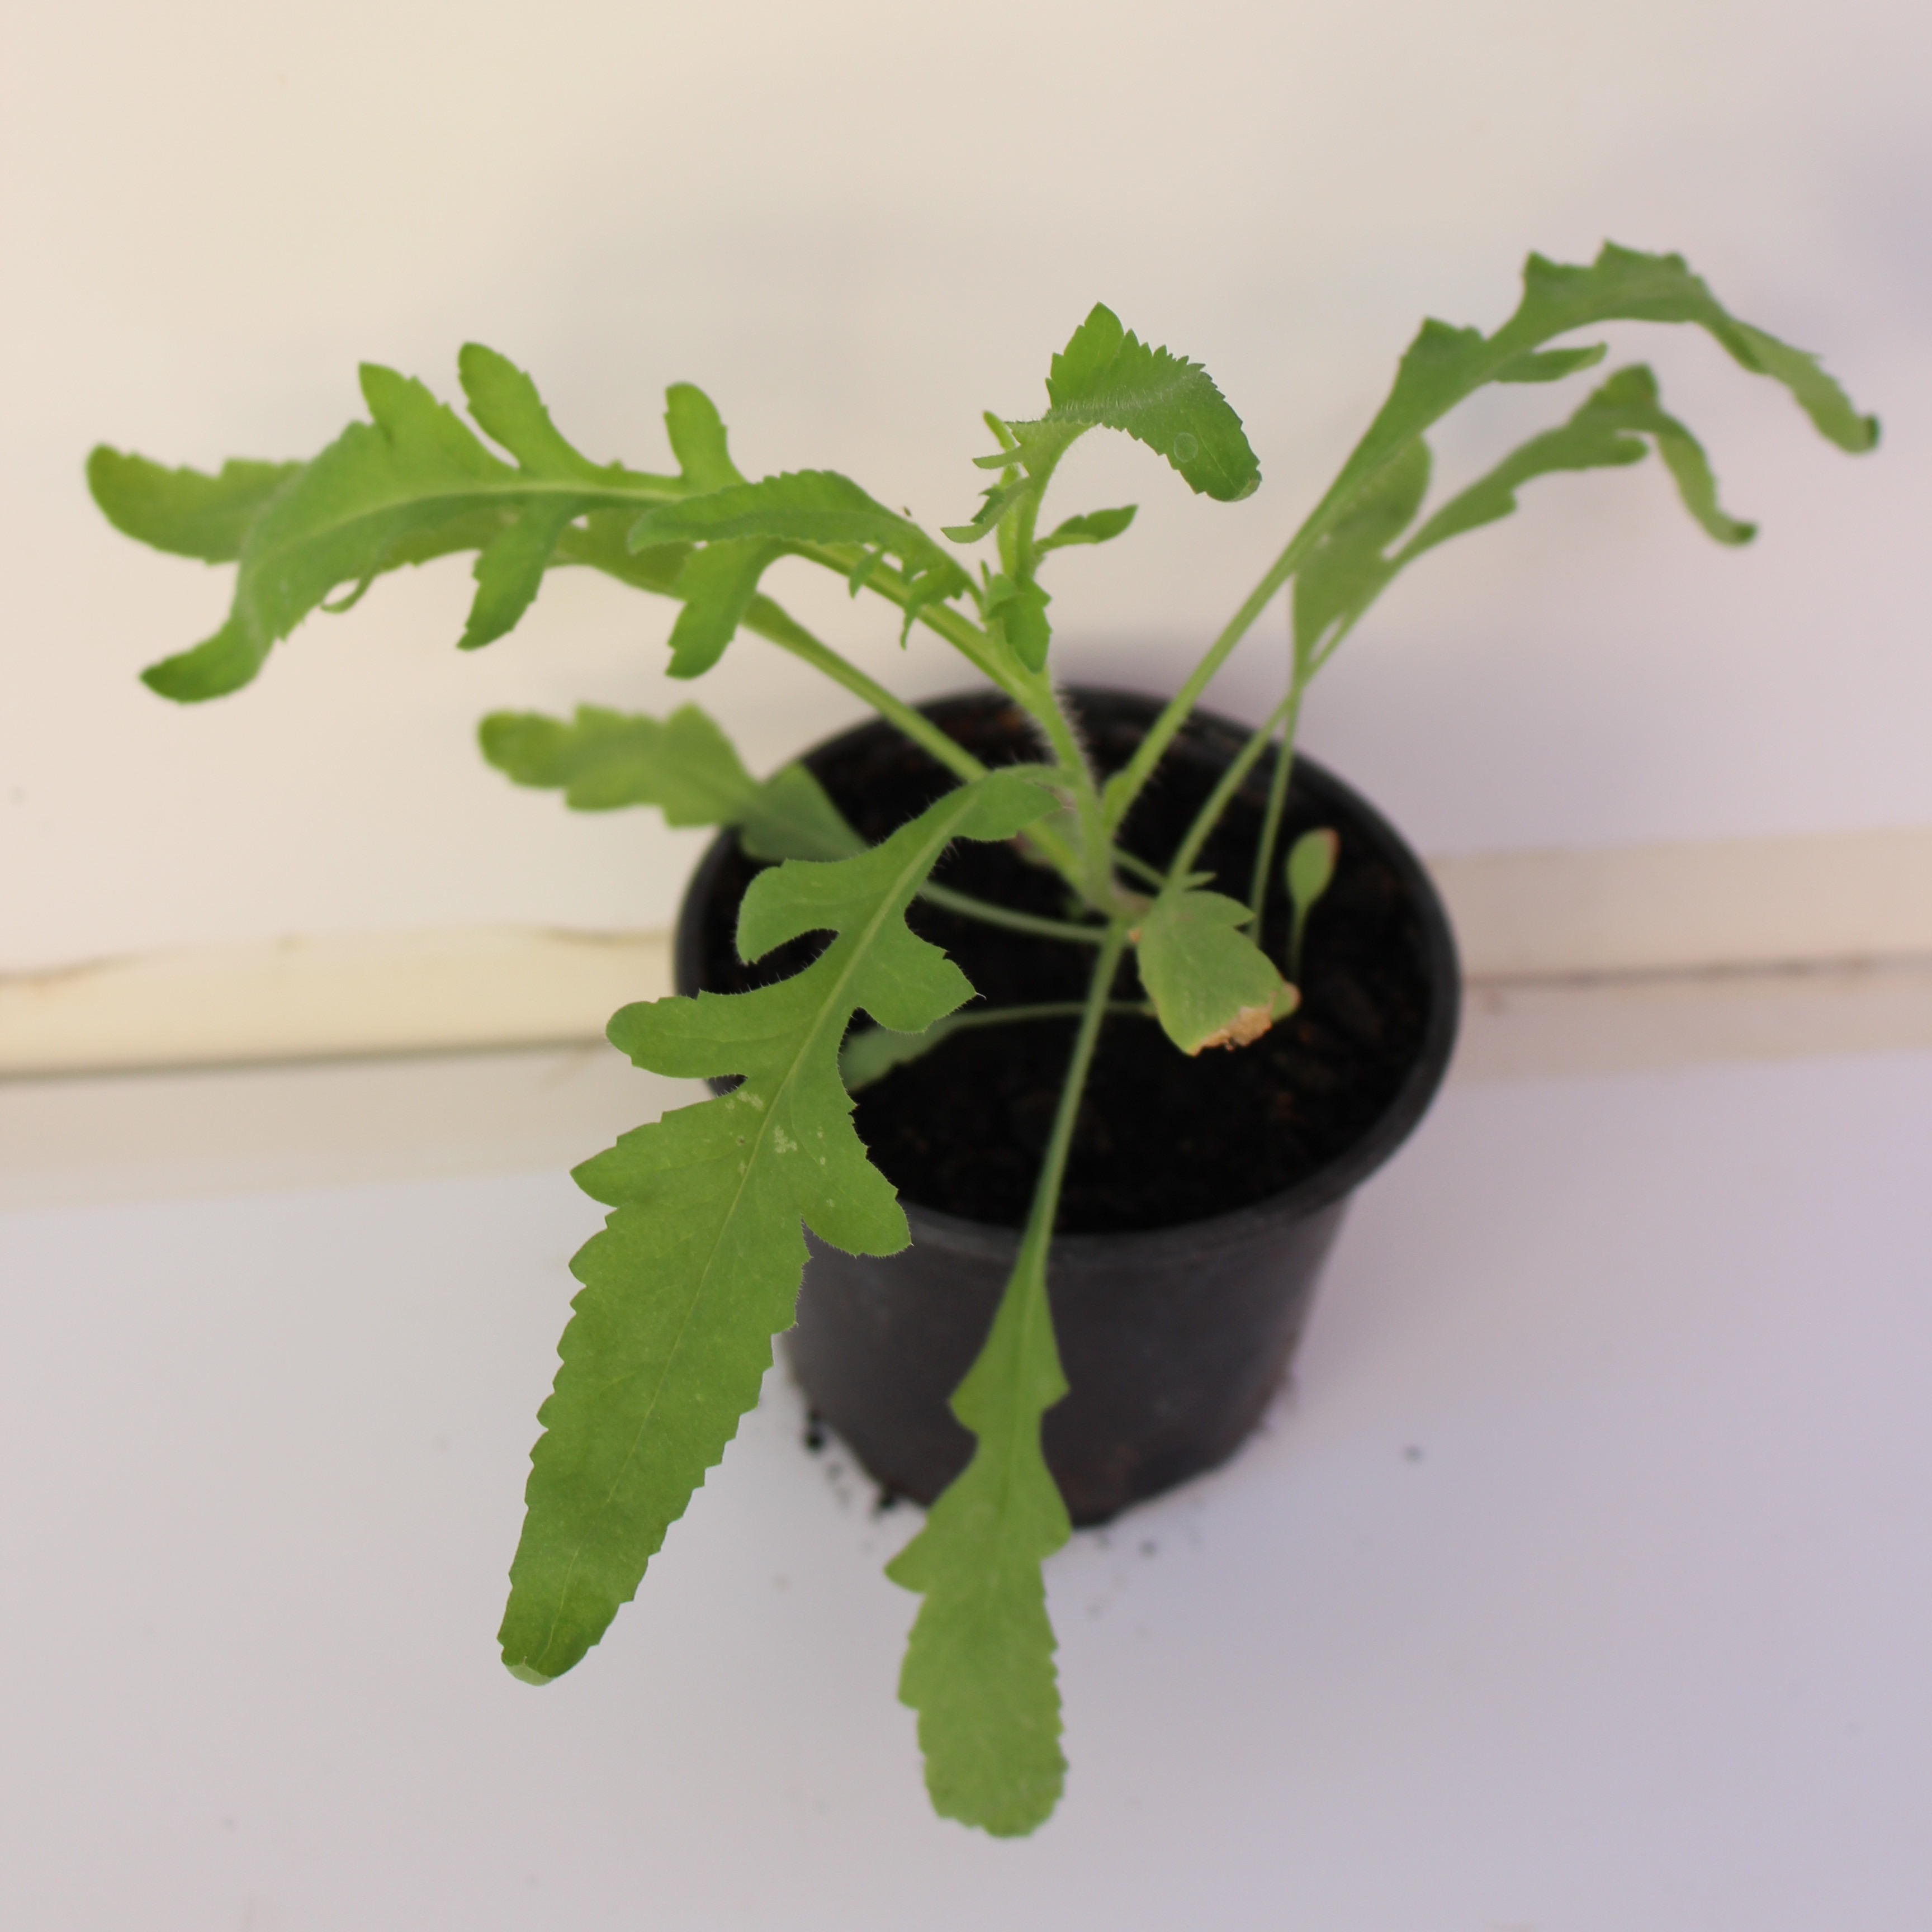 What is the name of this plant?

Papaver rhoeas
